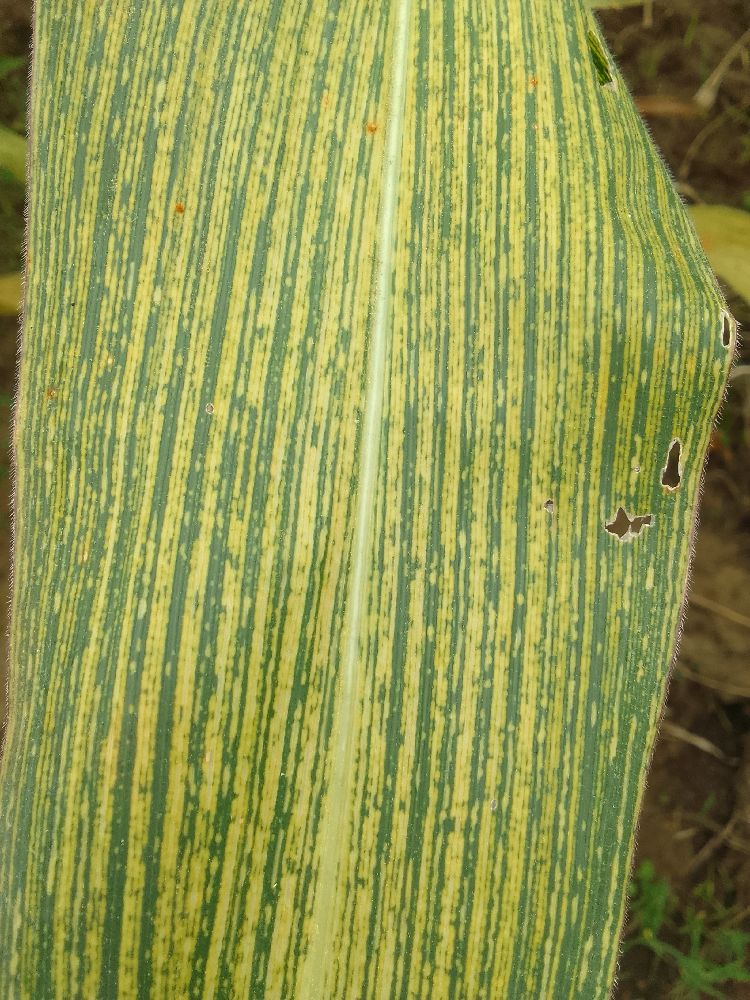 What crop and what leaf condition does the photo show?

maize, maize streak virus
